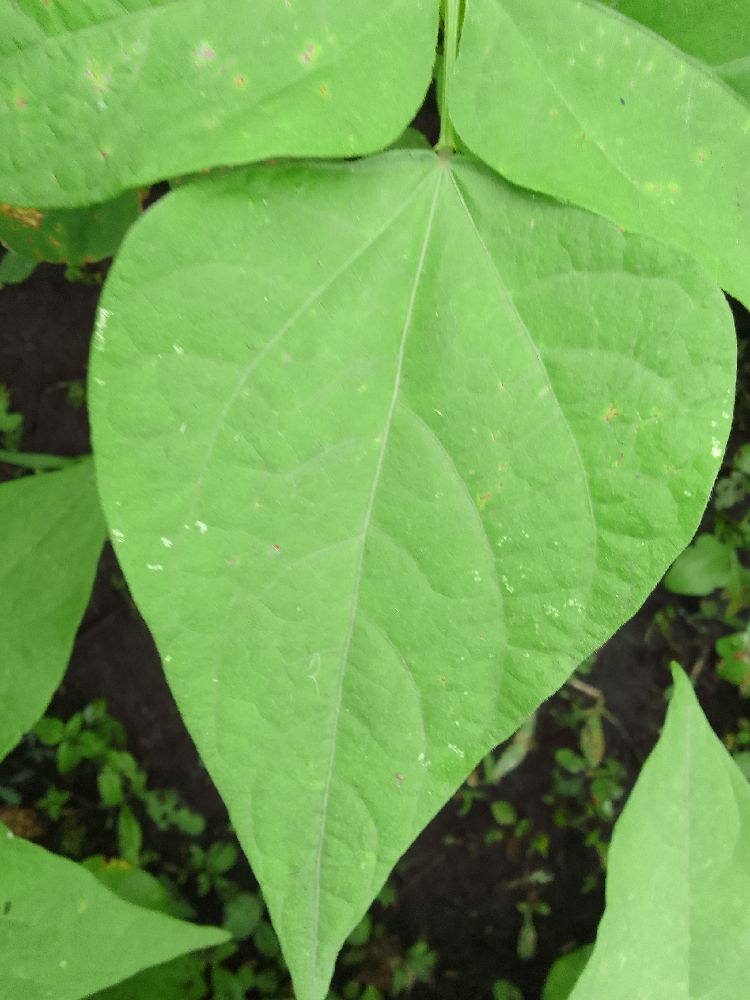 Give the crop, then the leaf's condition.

common bean, healthy
